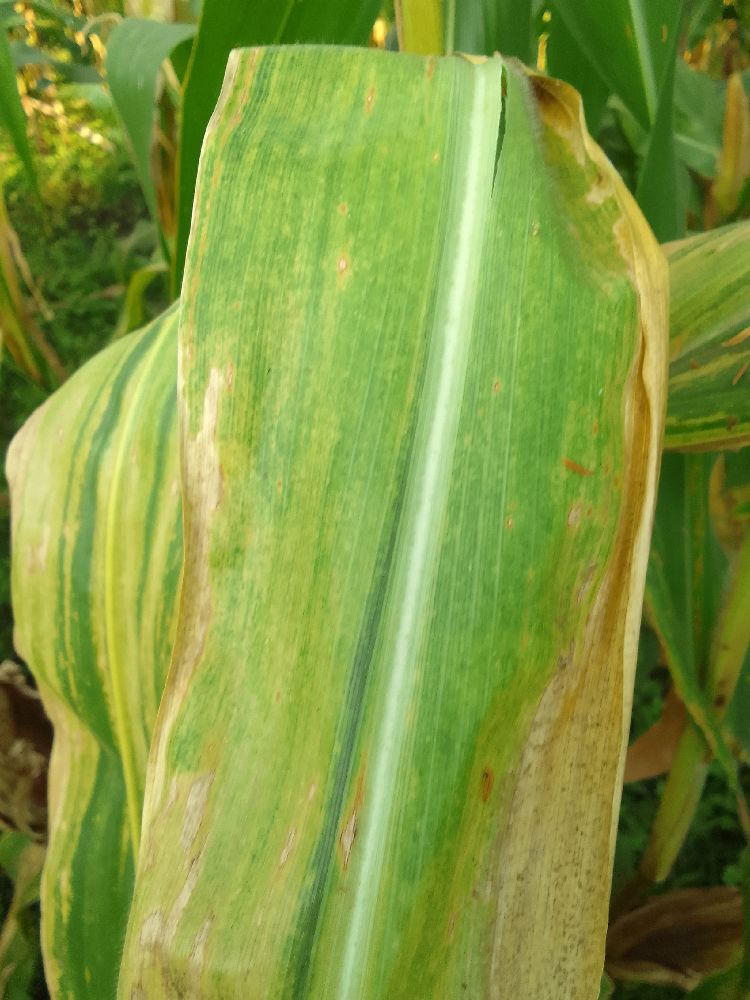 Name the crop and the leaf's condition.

maize, maize lethal necrosis
